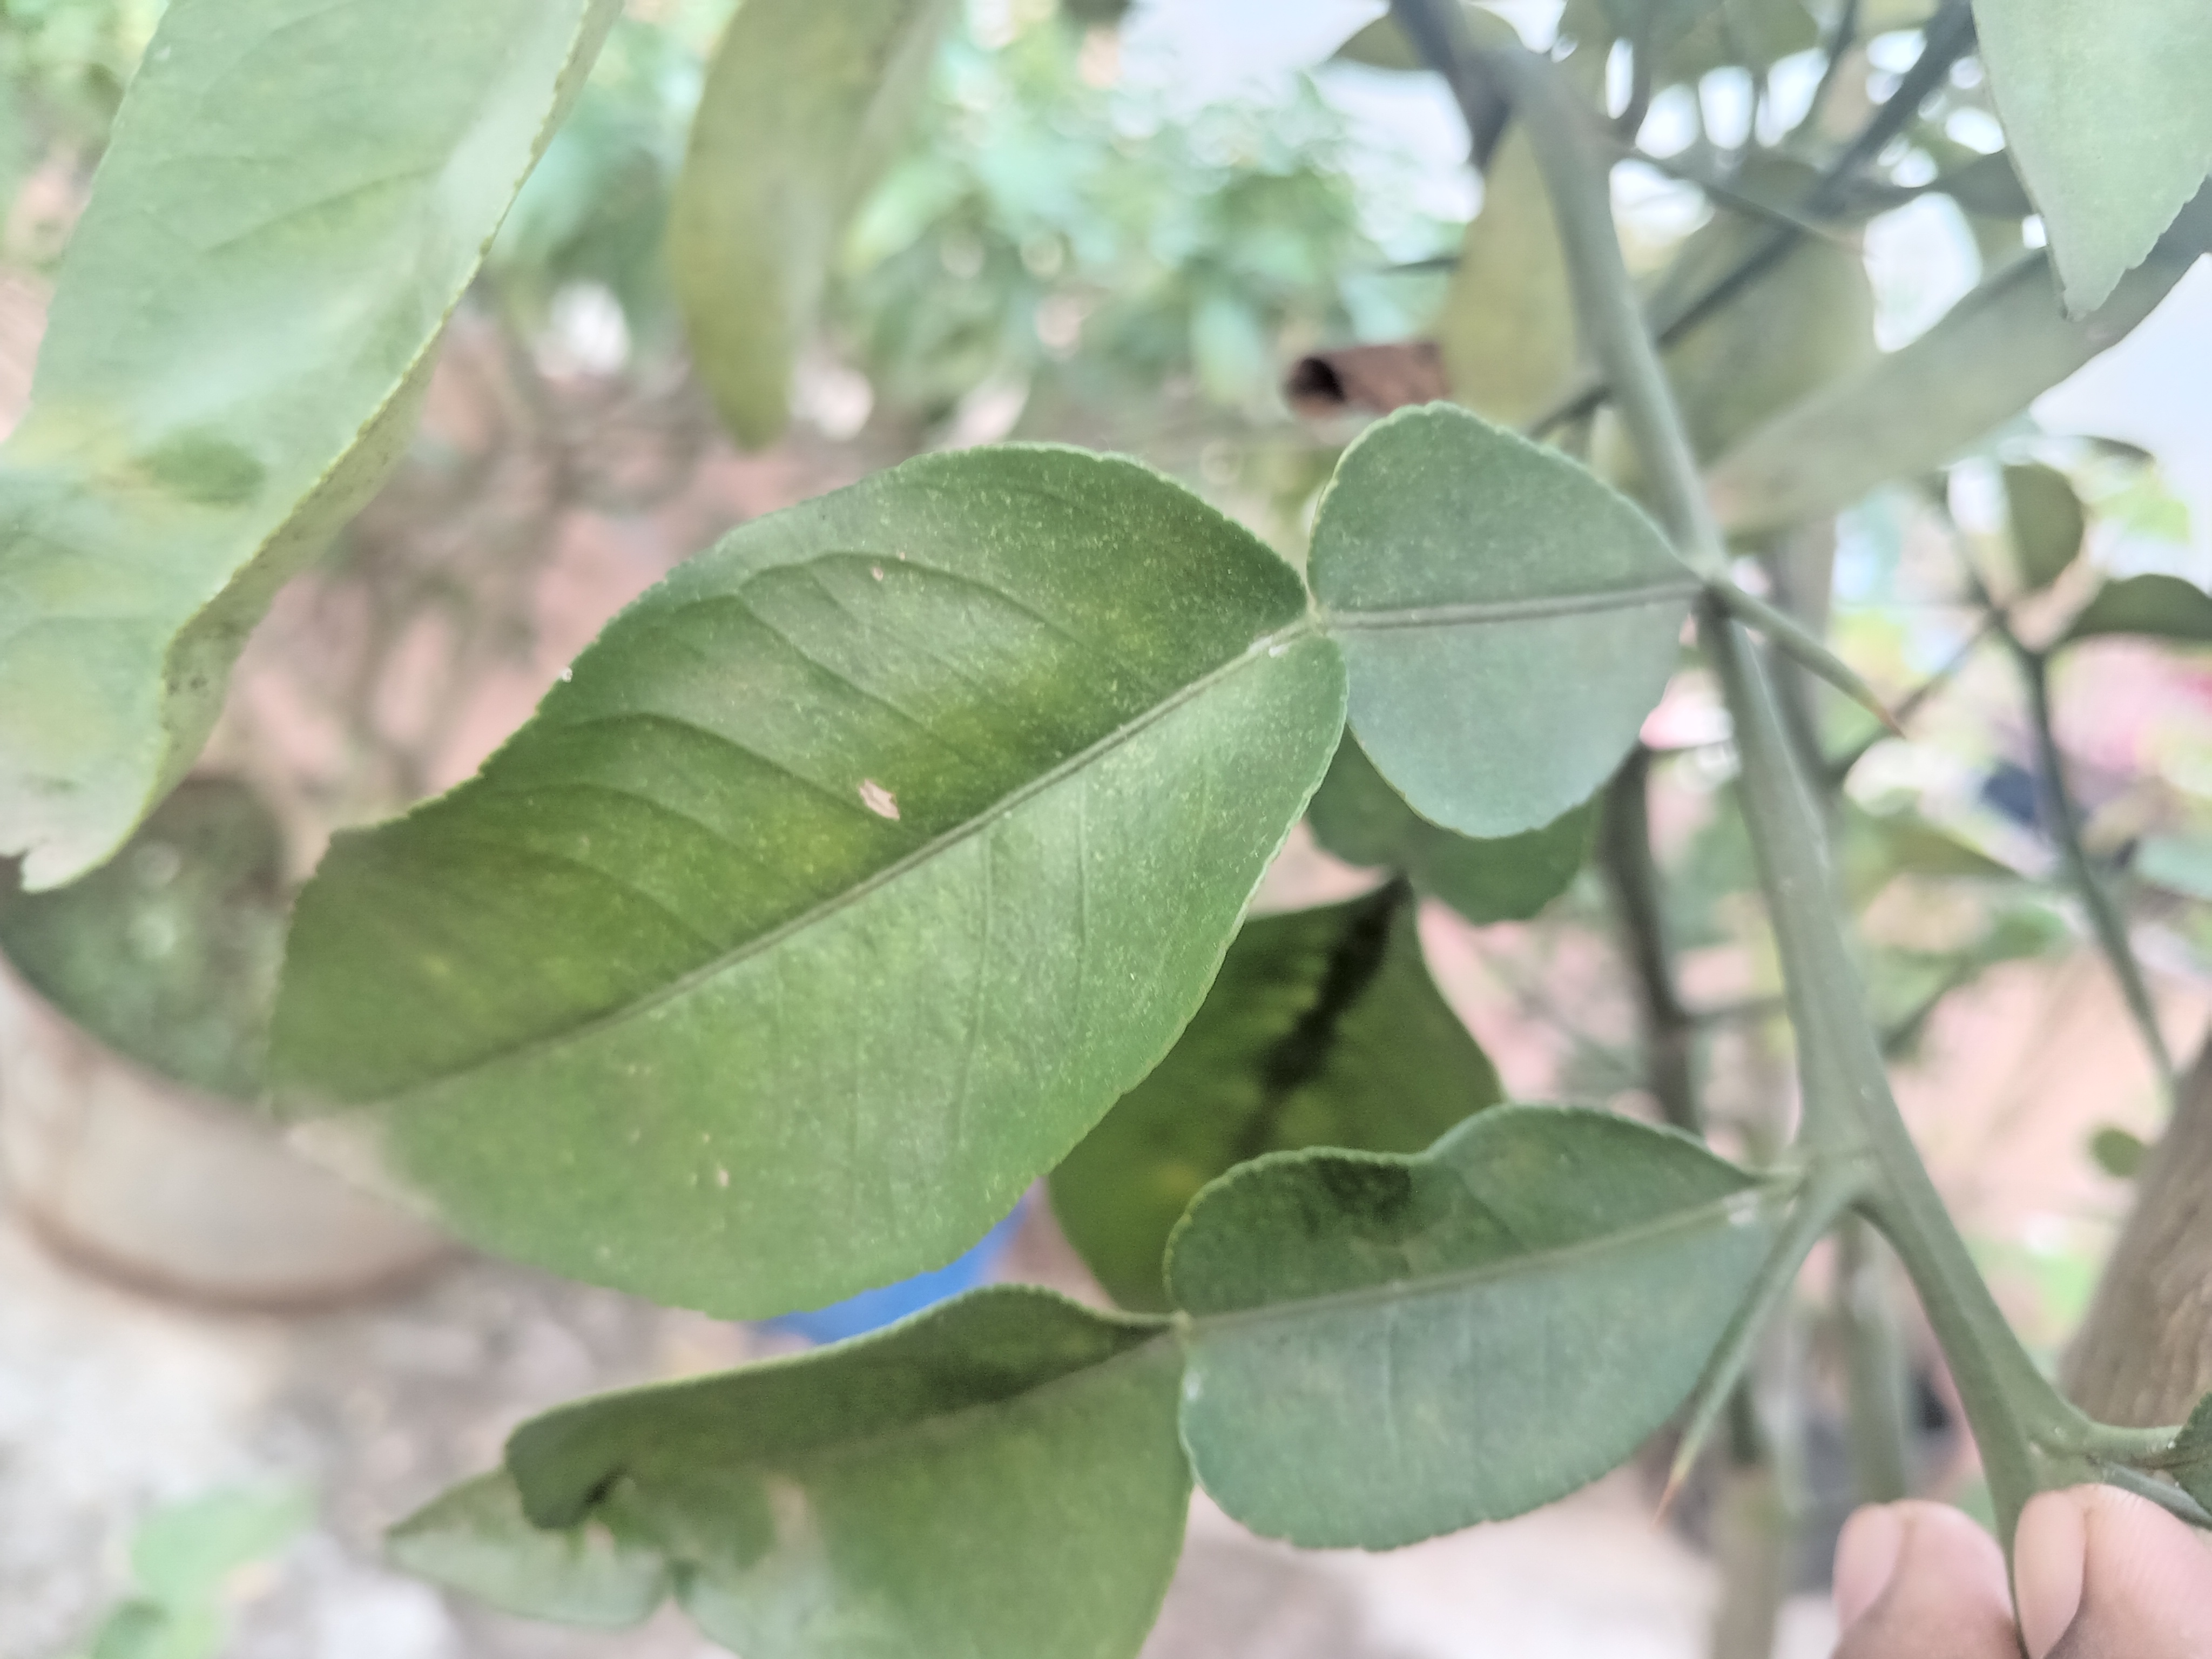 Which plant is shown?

lemon
